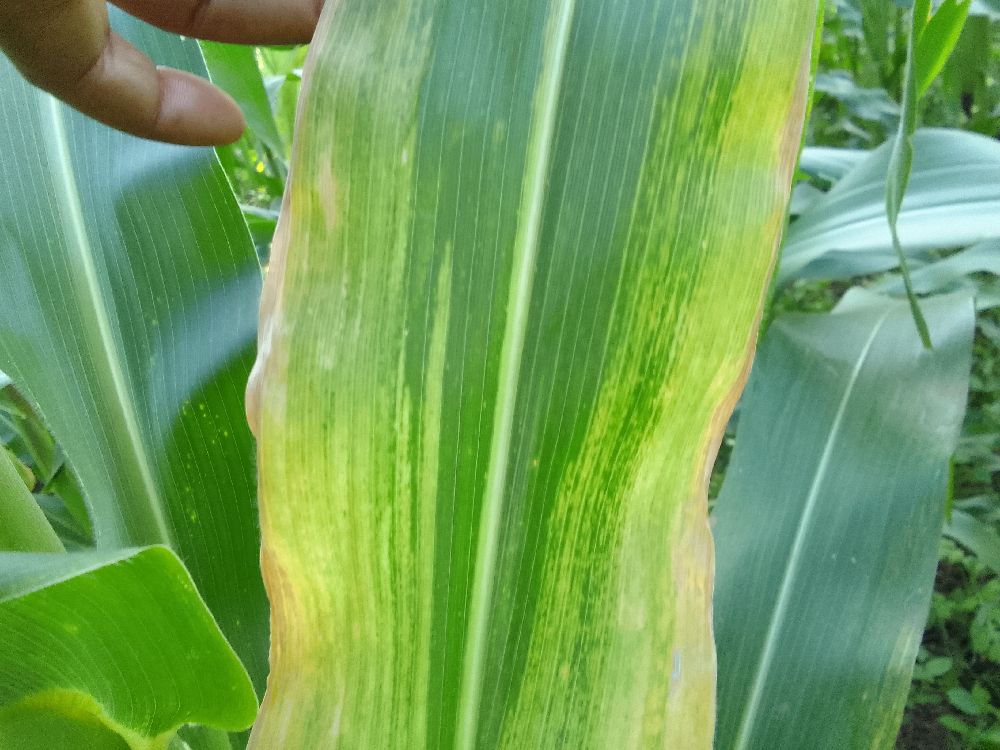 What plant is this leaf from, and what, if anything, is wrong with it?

maize, maize lethal necrosis
